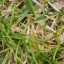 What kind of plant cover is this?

grass
